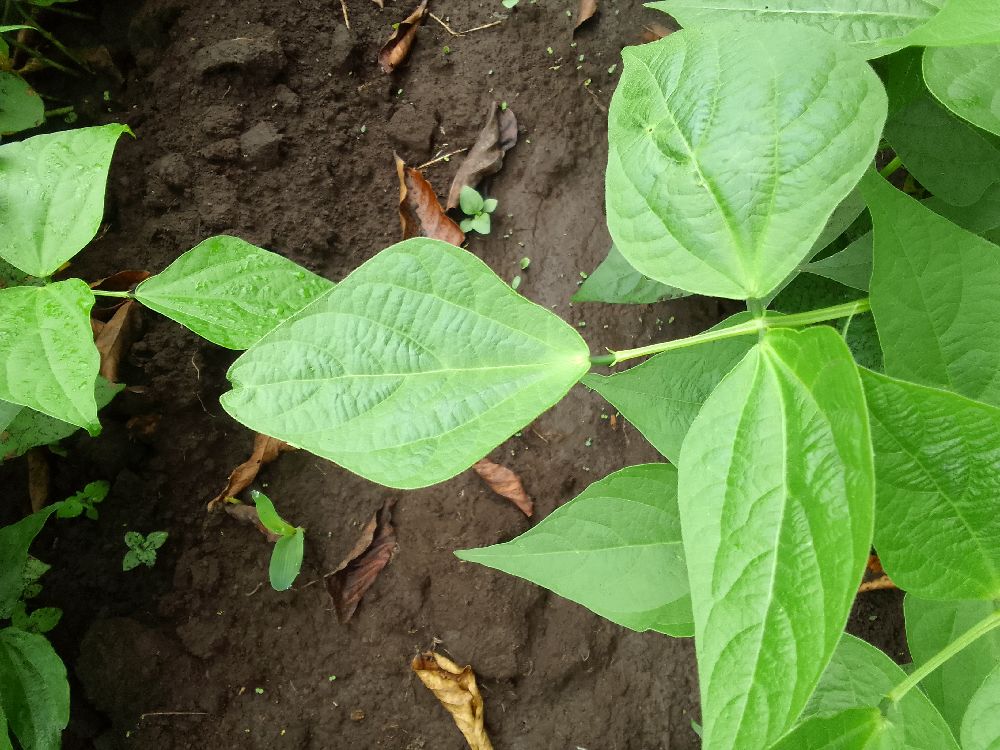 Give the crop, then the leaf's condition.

common bean, healthy
